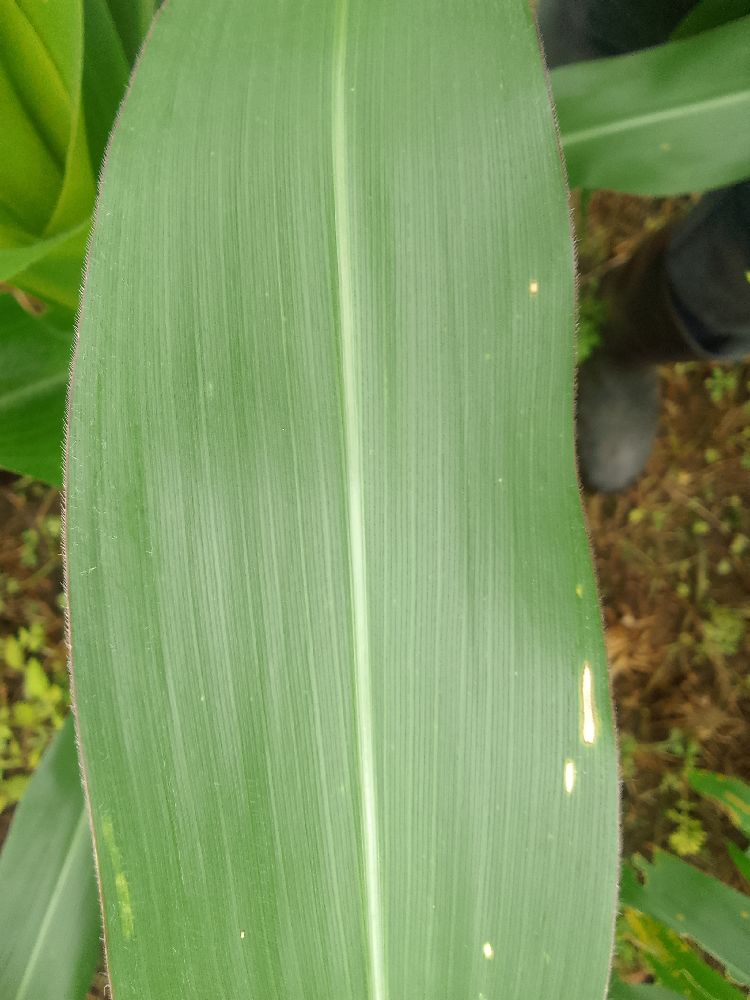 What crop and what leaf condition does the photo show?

maize, healthy
